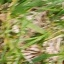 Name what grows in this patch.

grass
